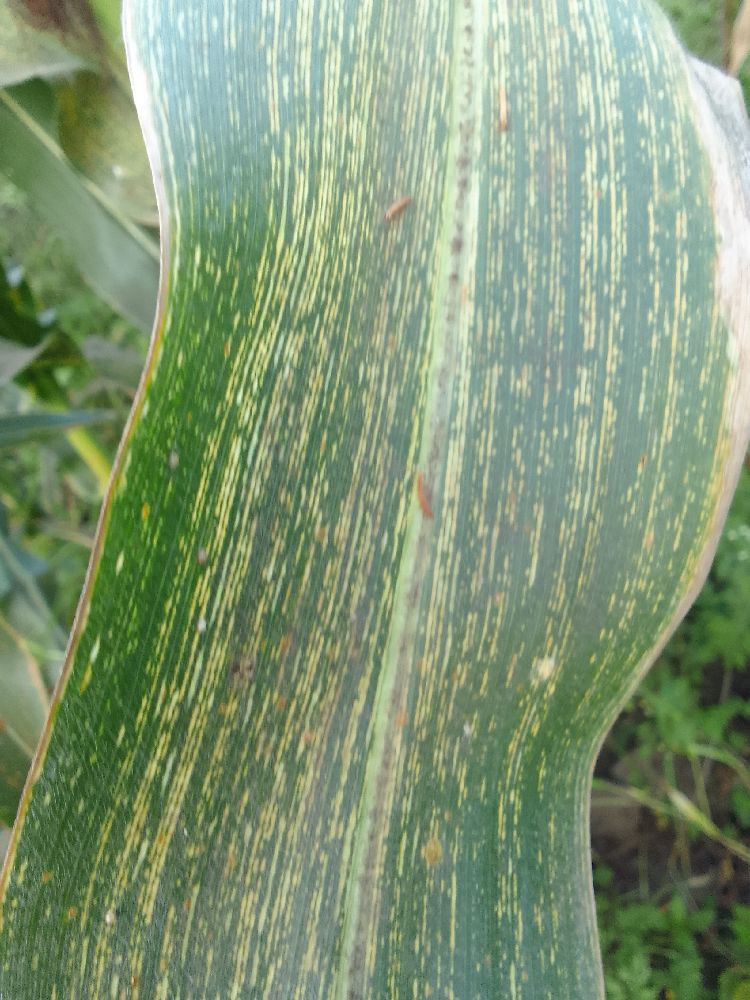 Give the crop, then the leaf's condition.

maize, maize streak virus
